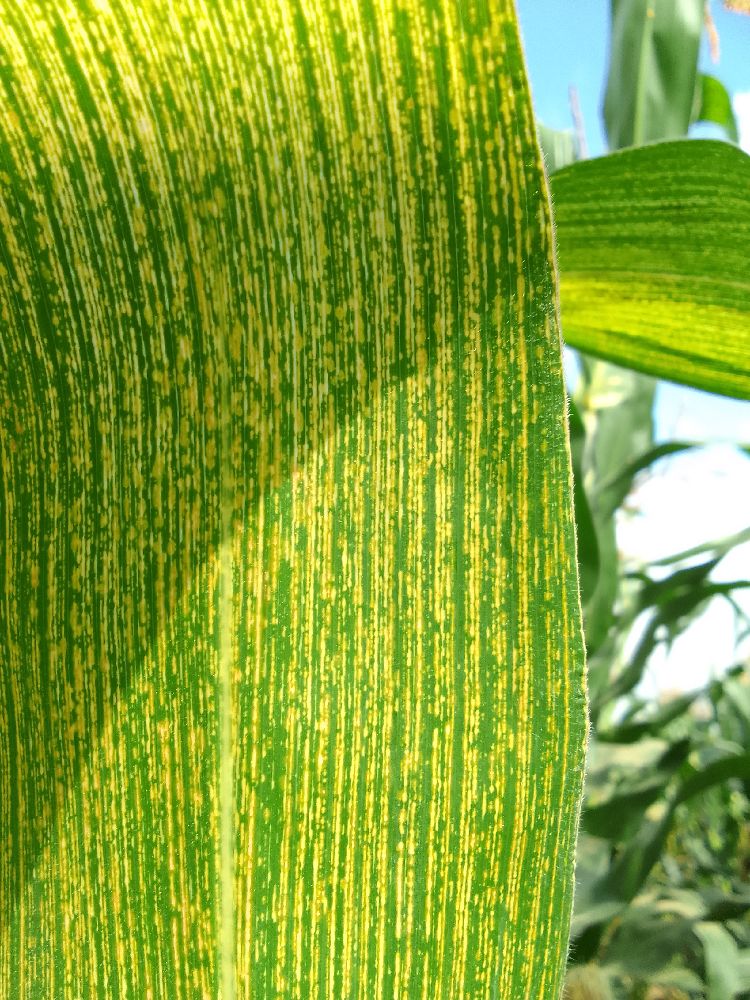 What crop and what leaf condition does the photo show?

maize, maize streak virus
